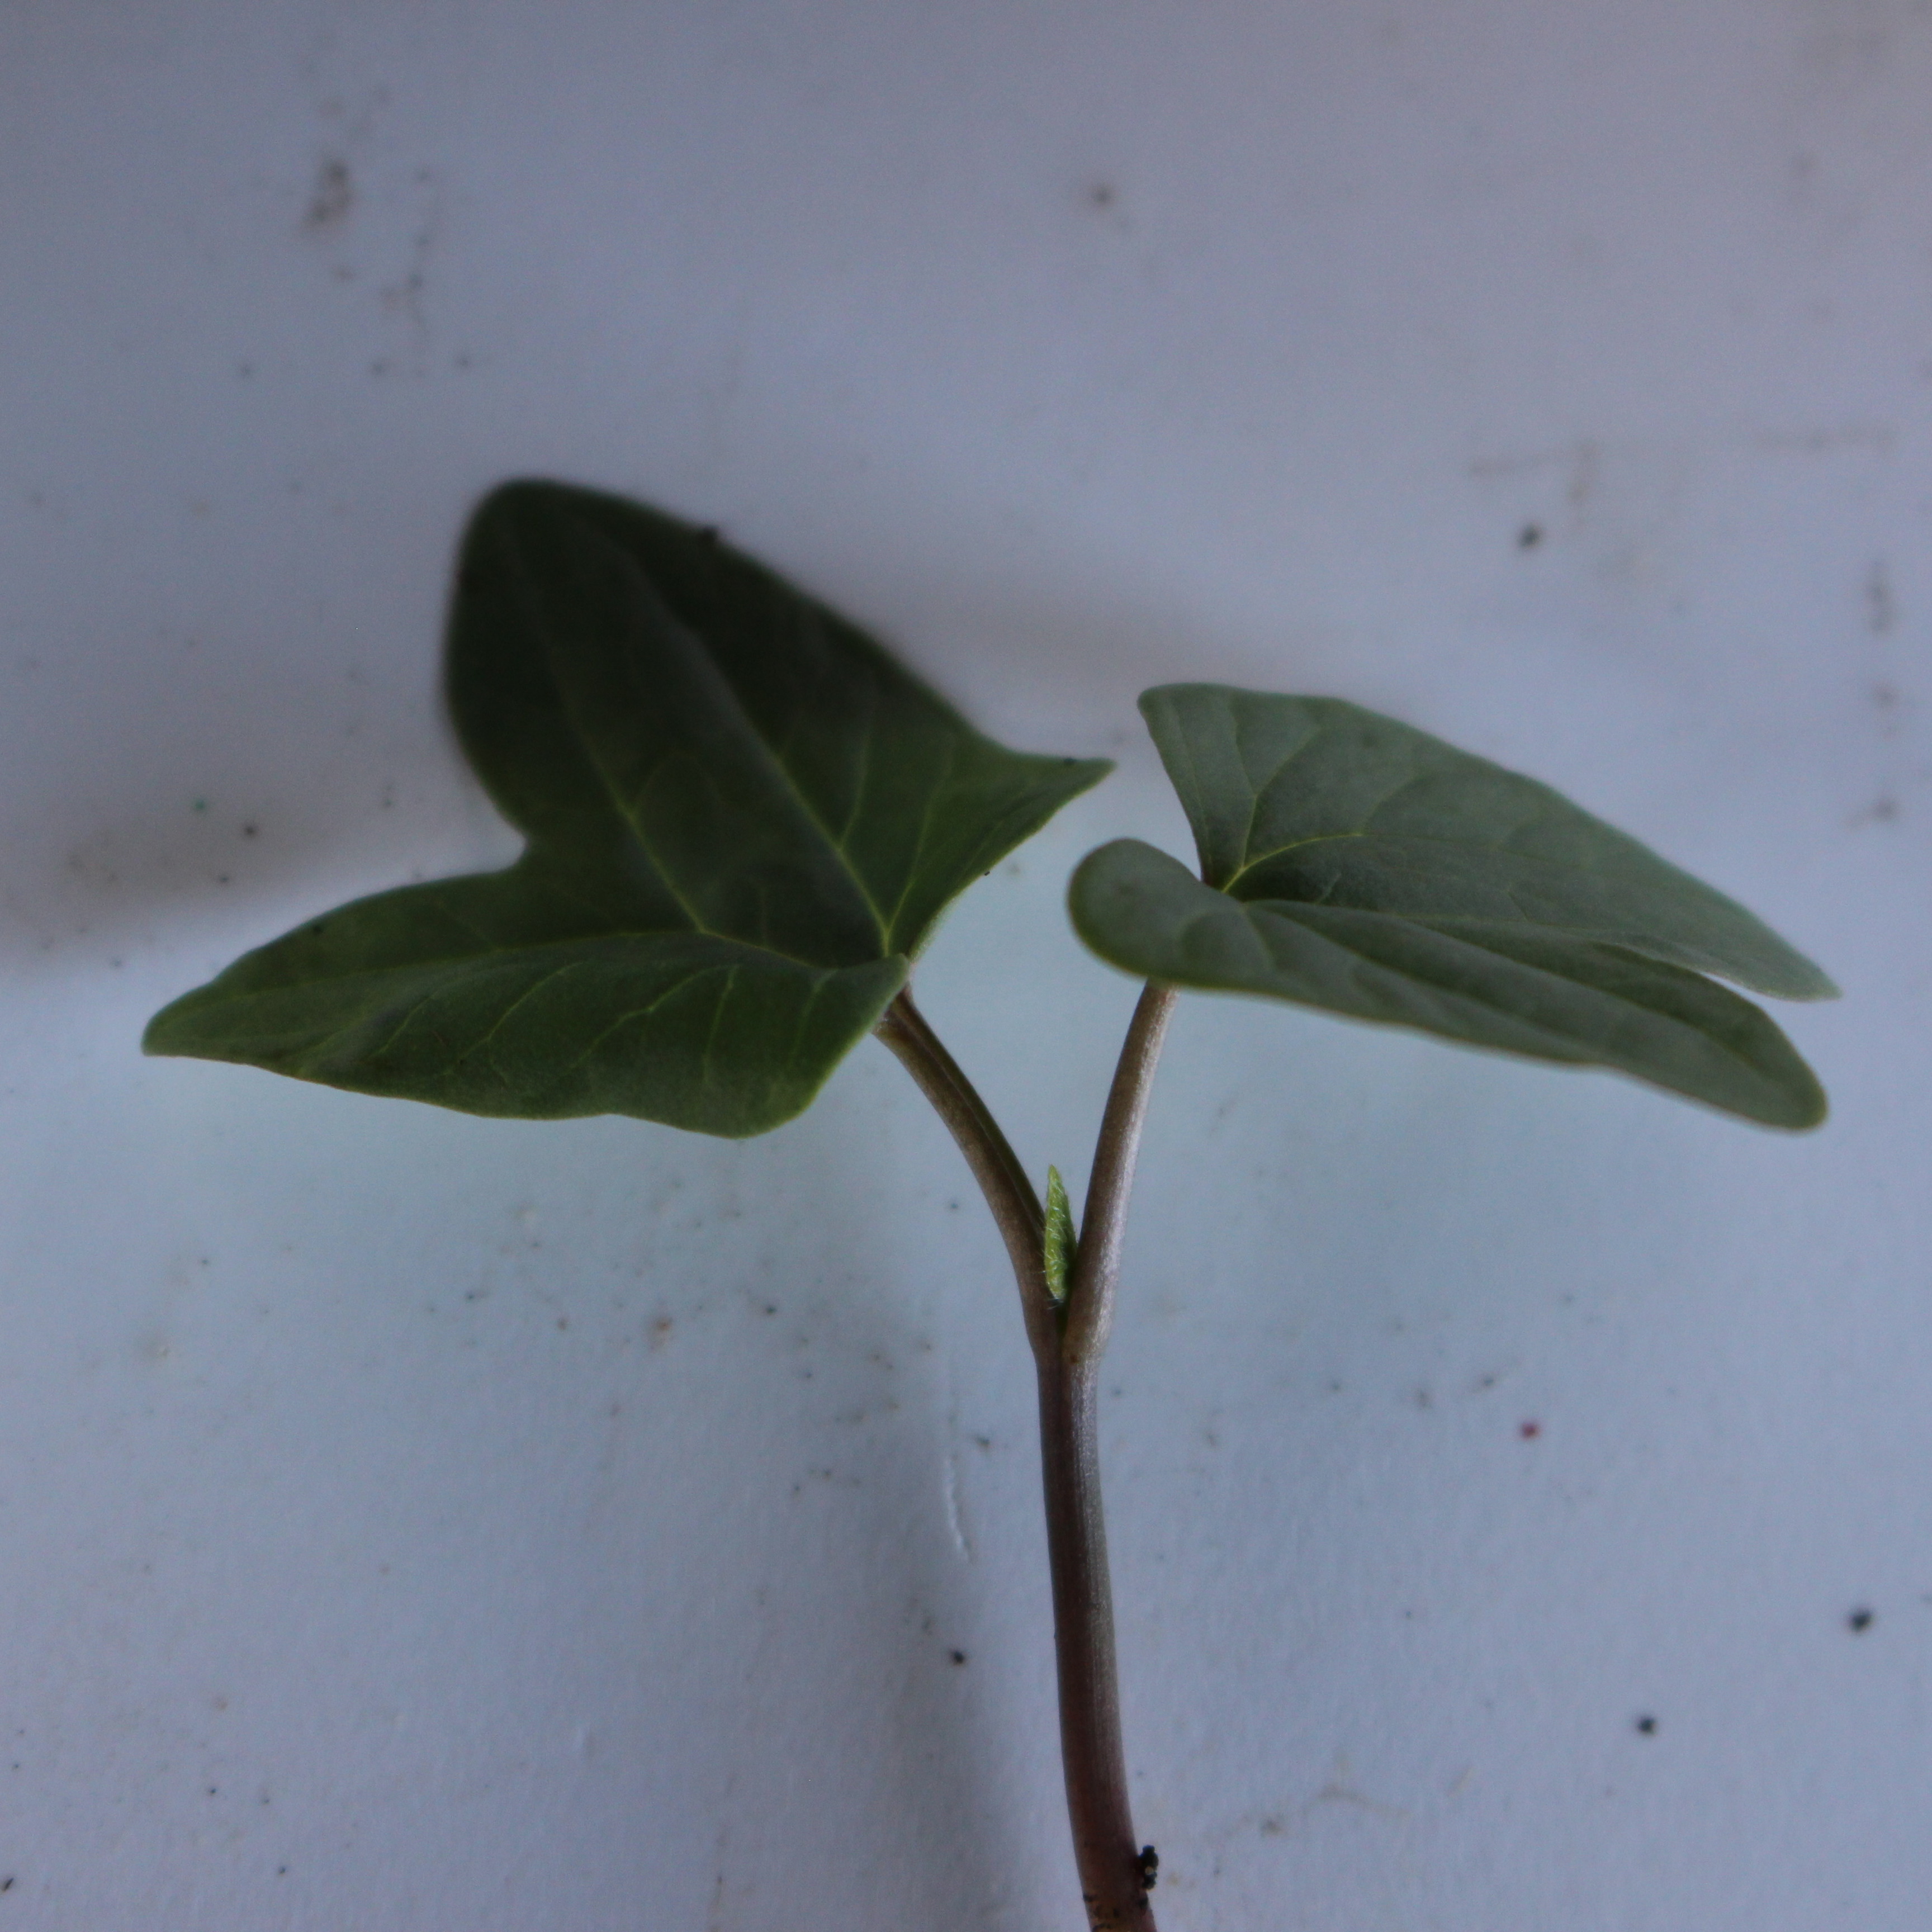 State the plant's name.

Convolvulus arvensis
